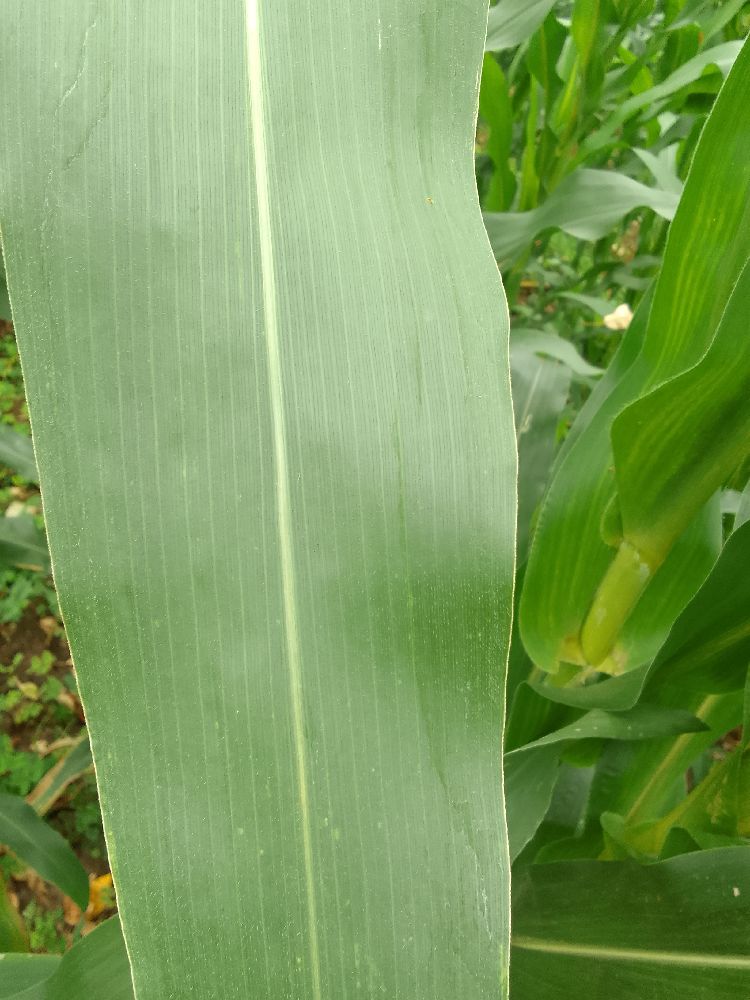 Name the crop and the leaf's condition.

maize, healthy
